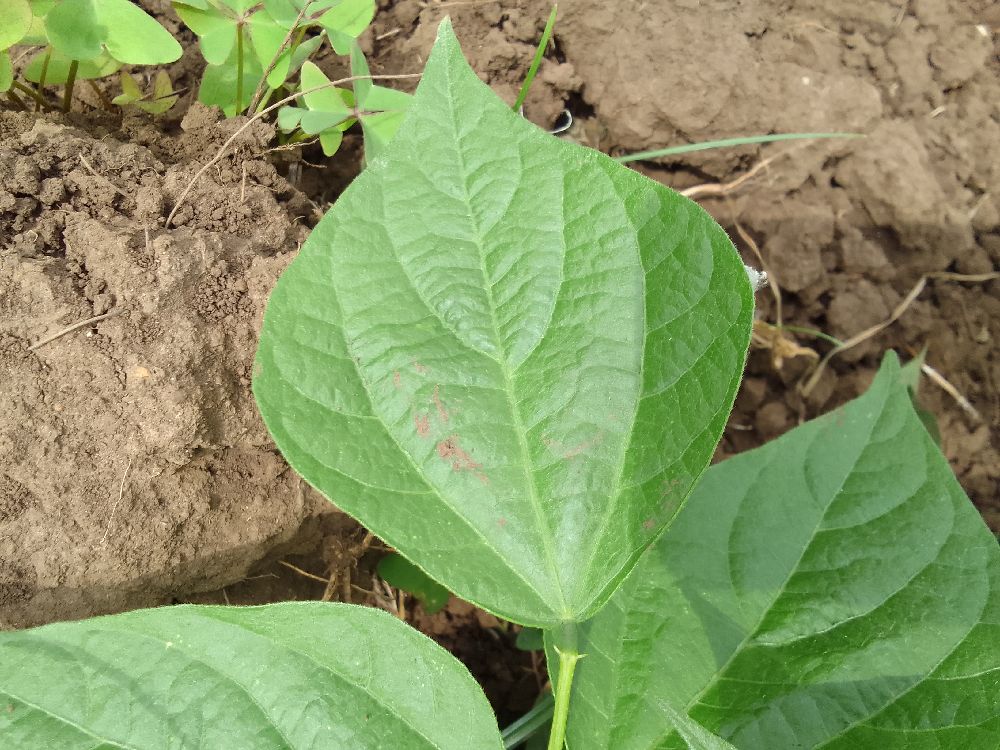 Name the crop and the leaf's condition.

common bean, healthy
